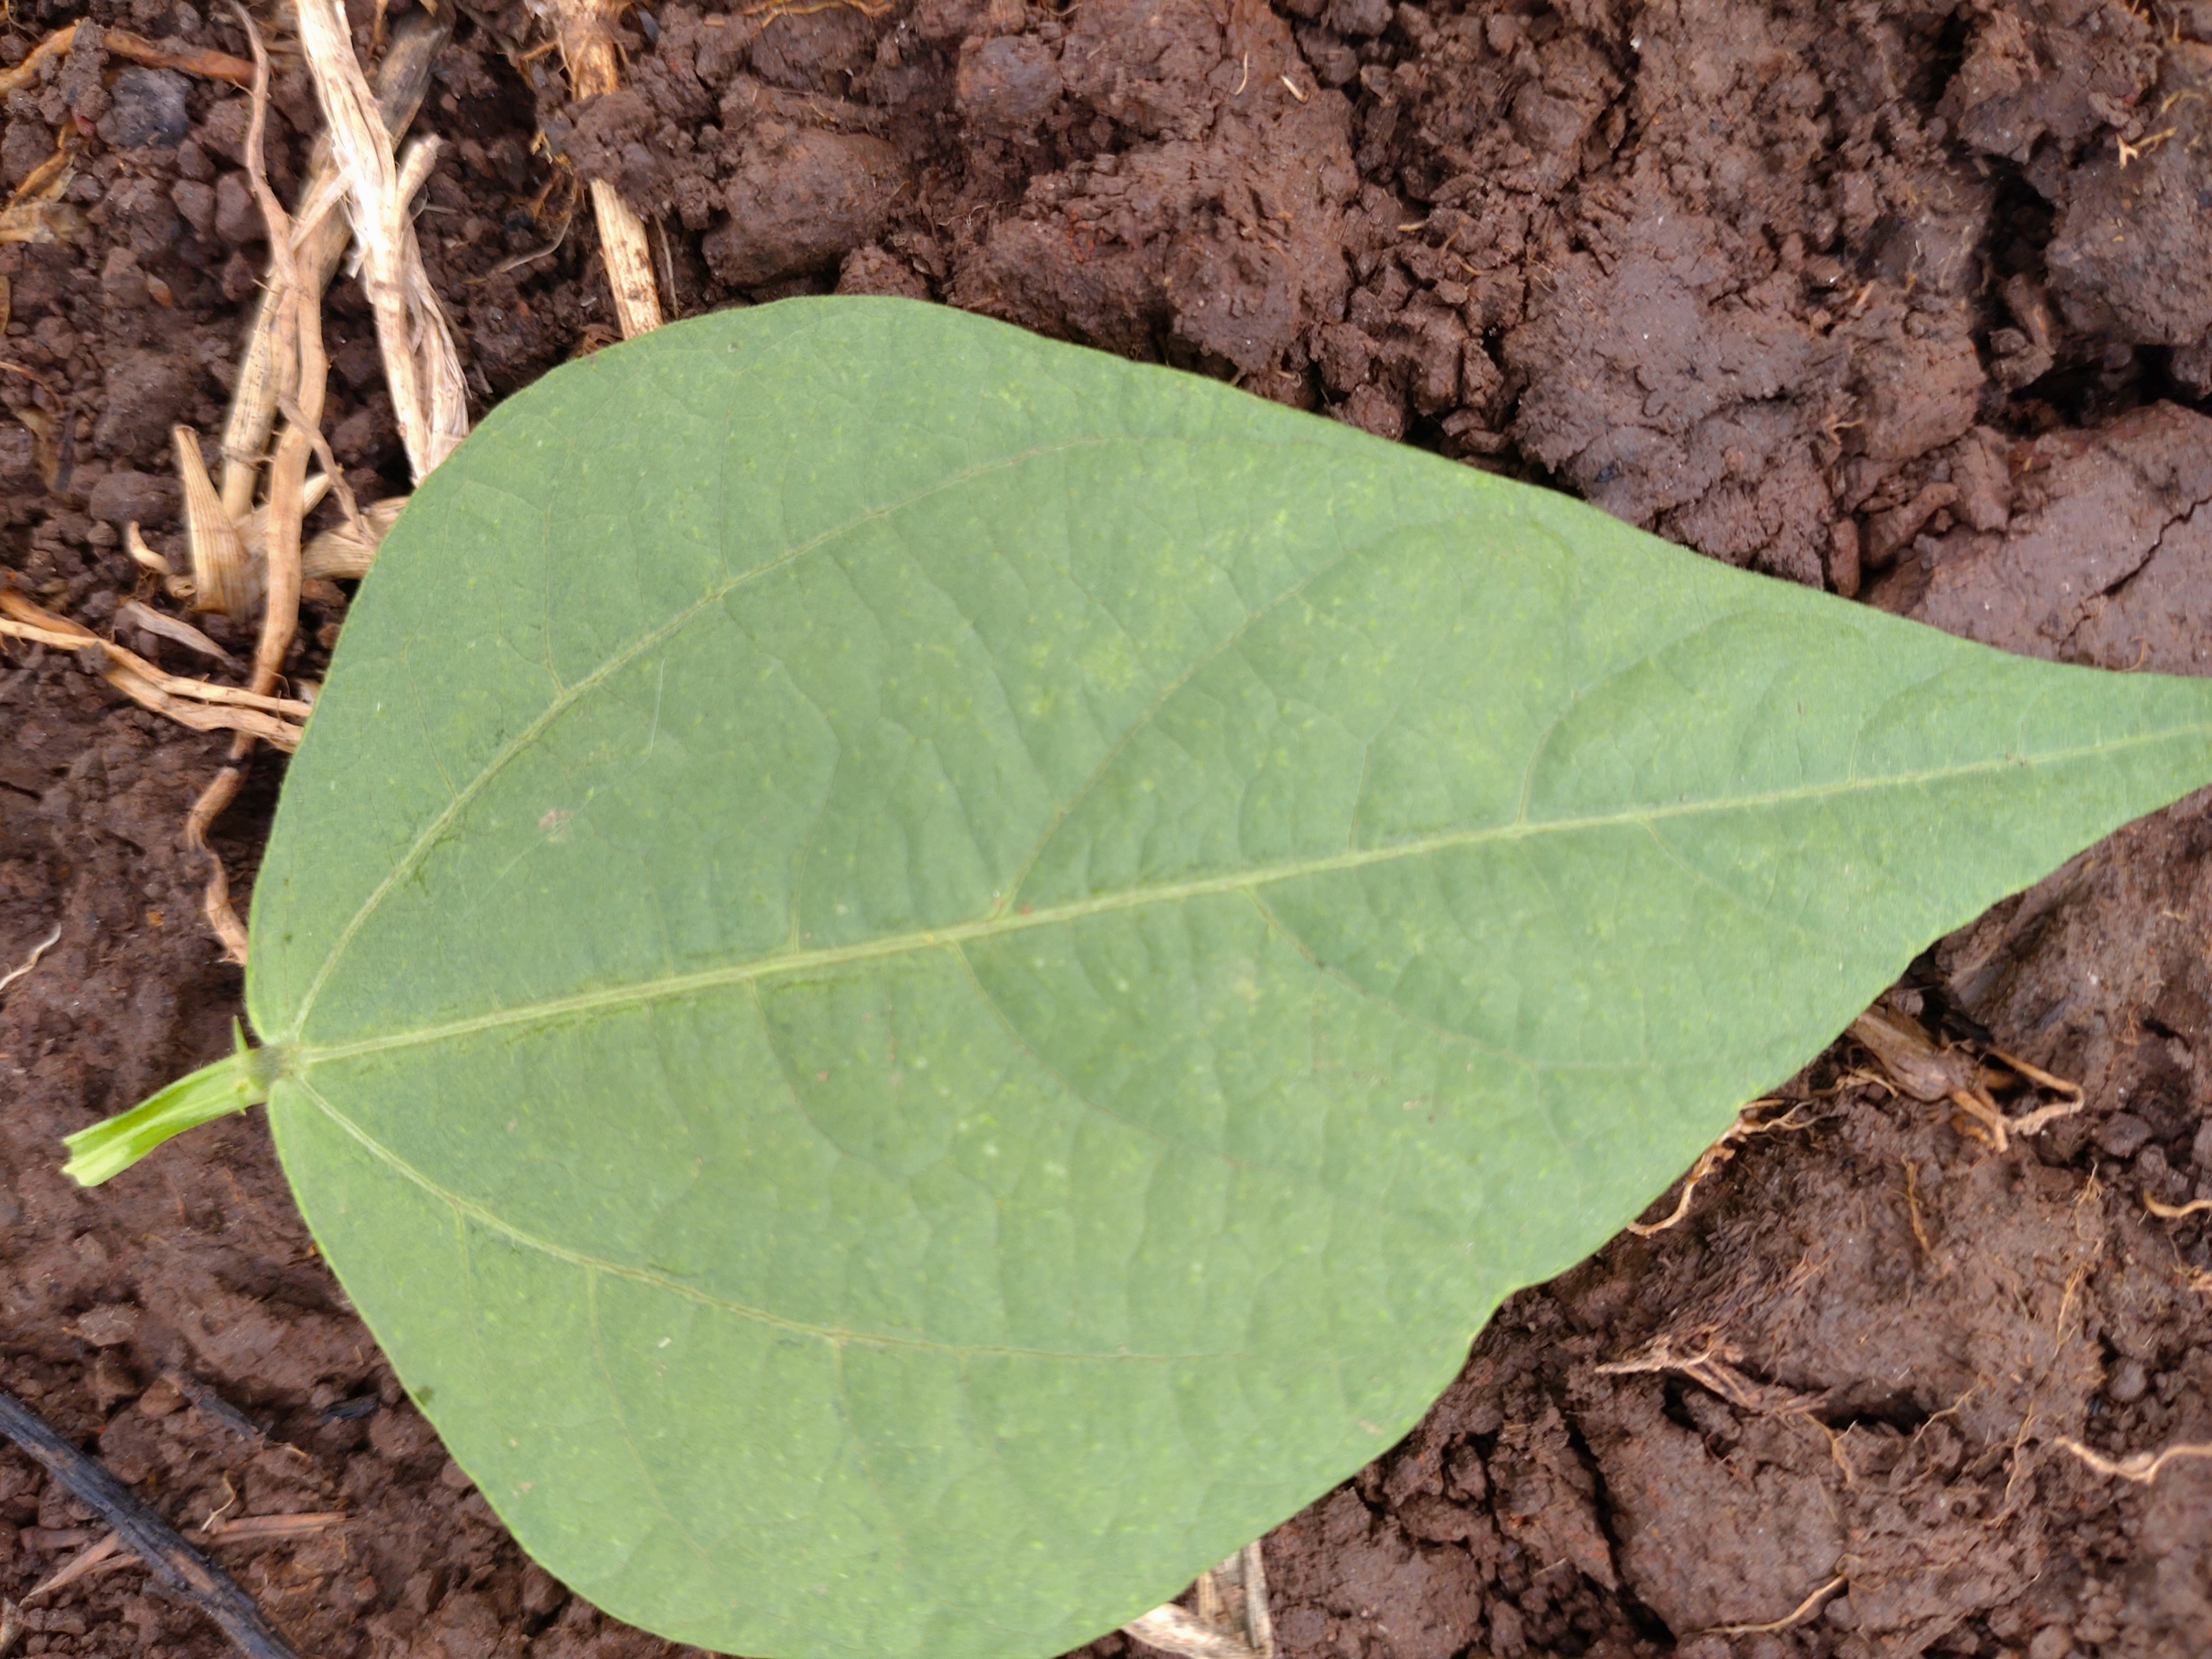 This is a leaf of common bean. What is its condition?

healthy
